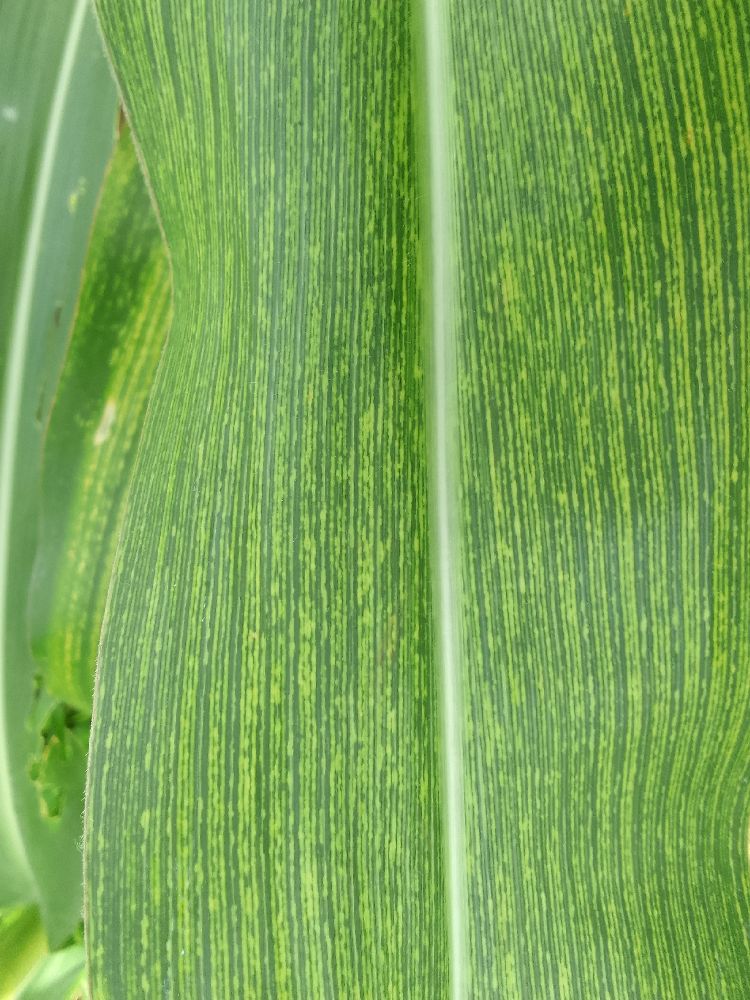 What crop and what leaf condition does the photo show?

maize, maize streak virus
